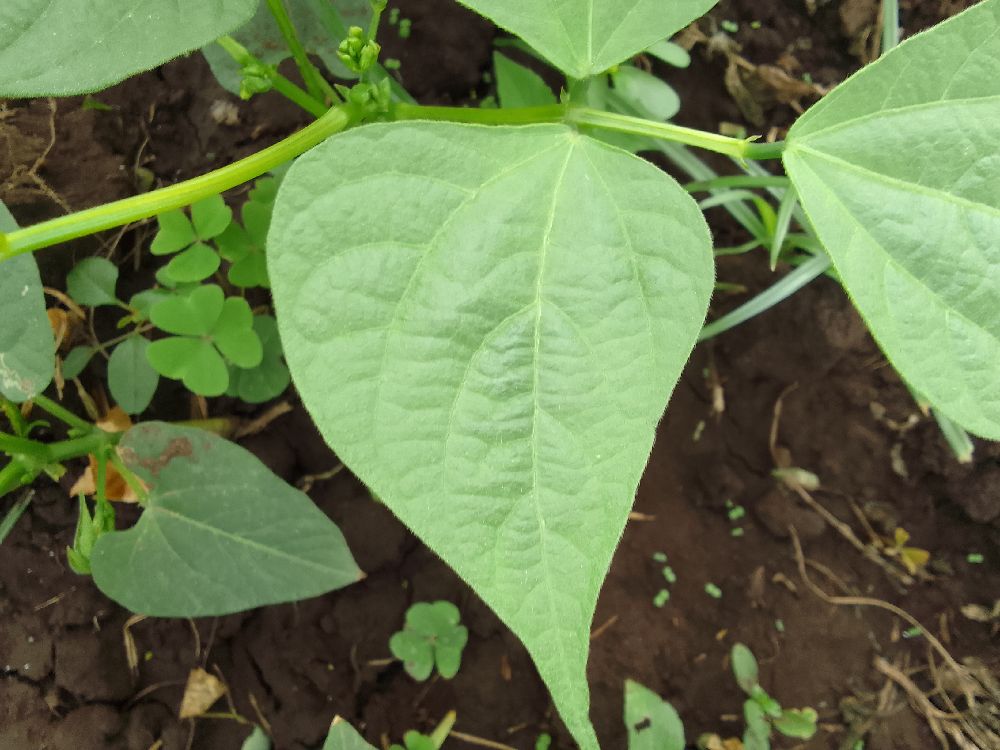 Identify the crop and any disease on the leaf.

common bean, healthy
